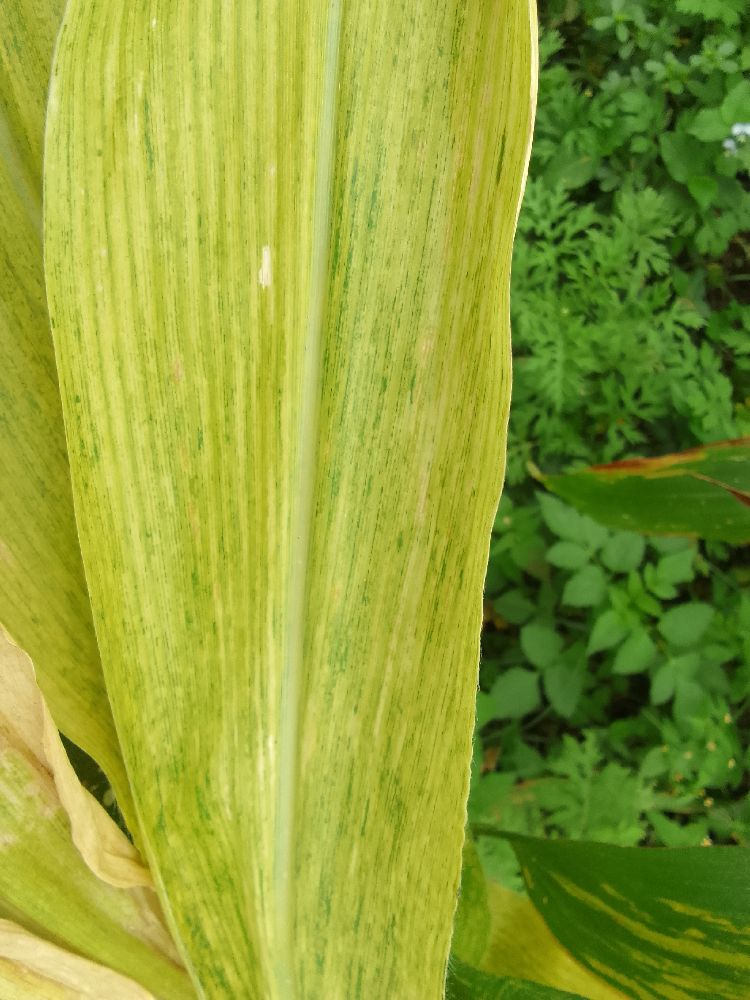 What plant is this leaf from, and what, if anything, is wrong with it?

maize, maize lethal necrosis
